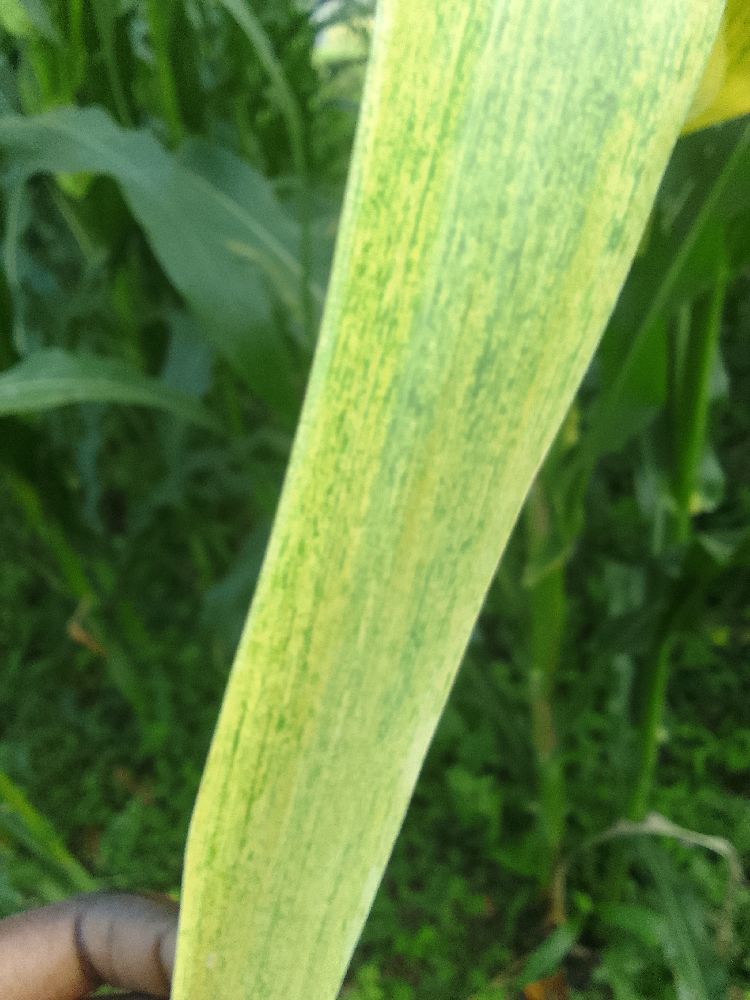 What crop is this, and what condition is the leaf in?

maize, maize lethal necrosis
